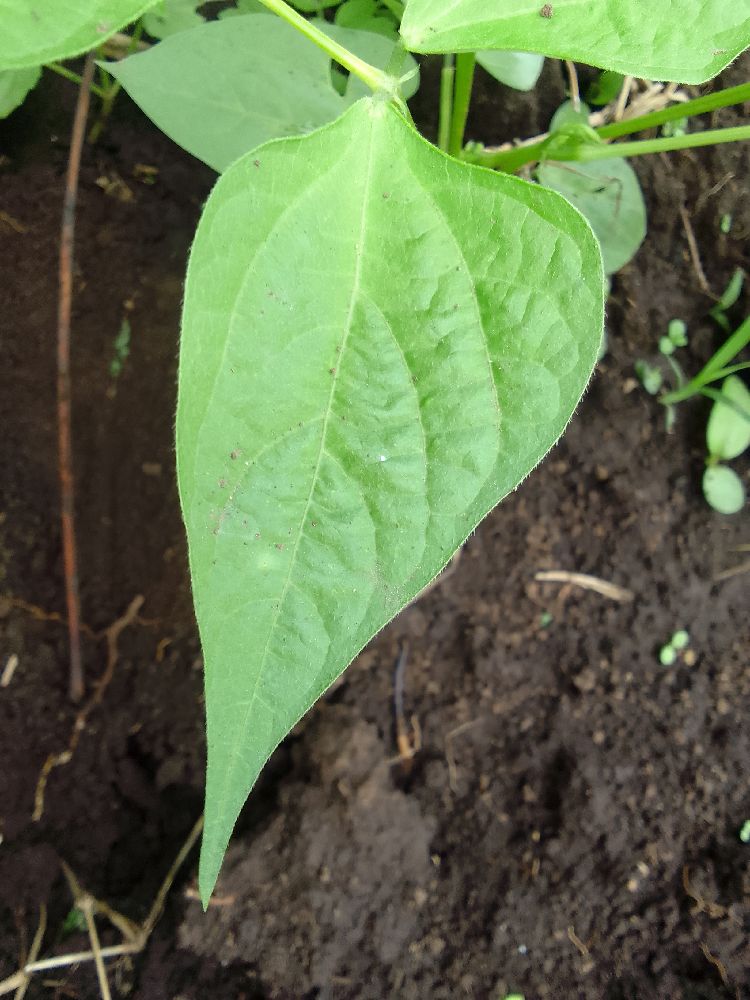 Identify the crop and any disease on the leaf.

common bean, healthy
